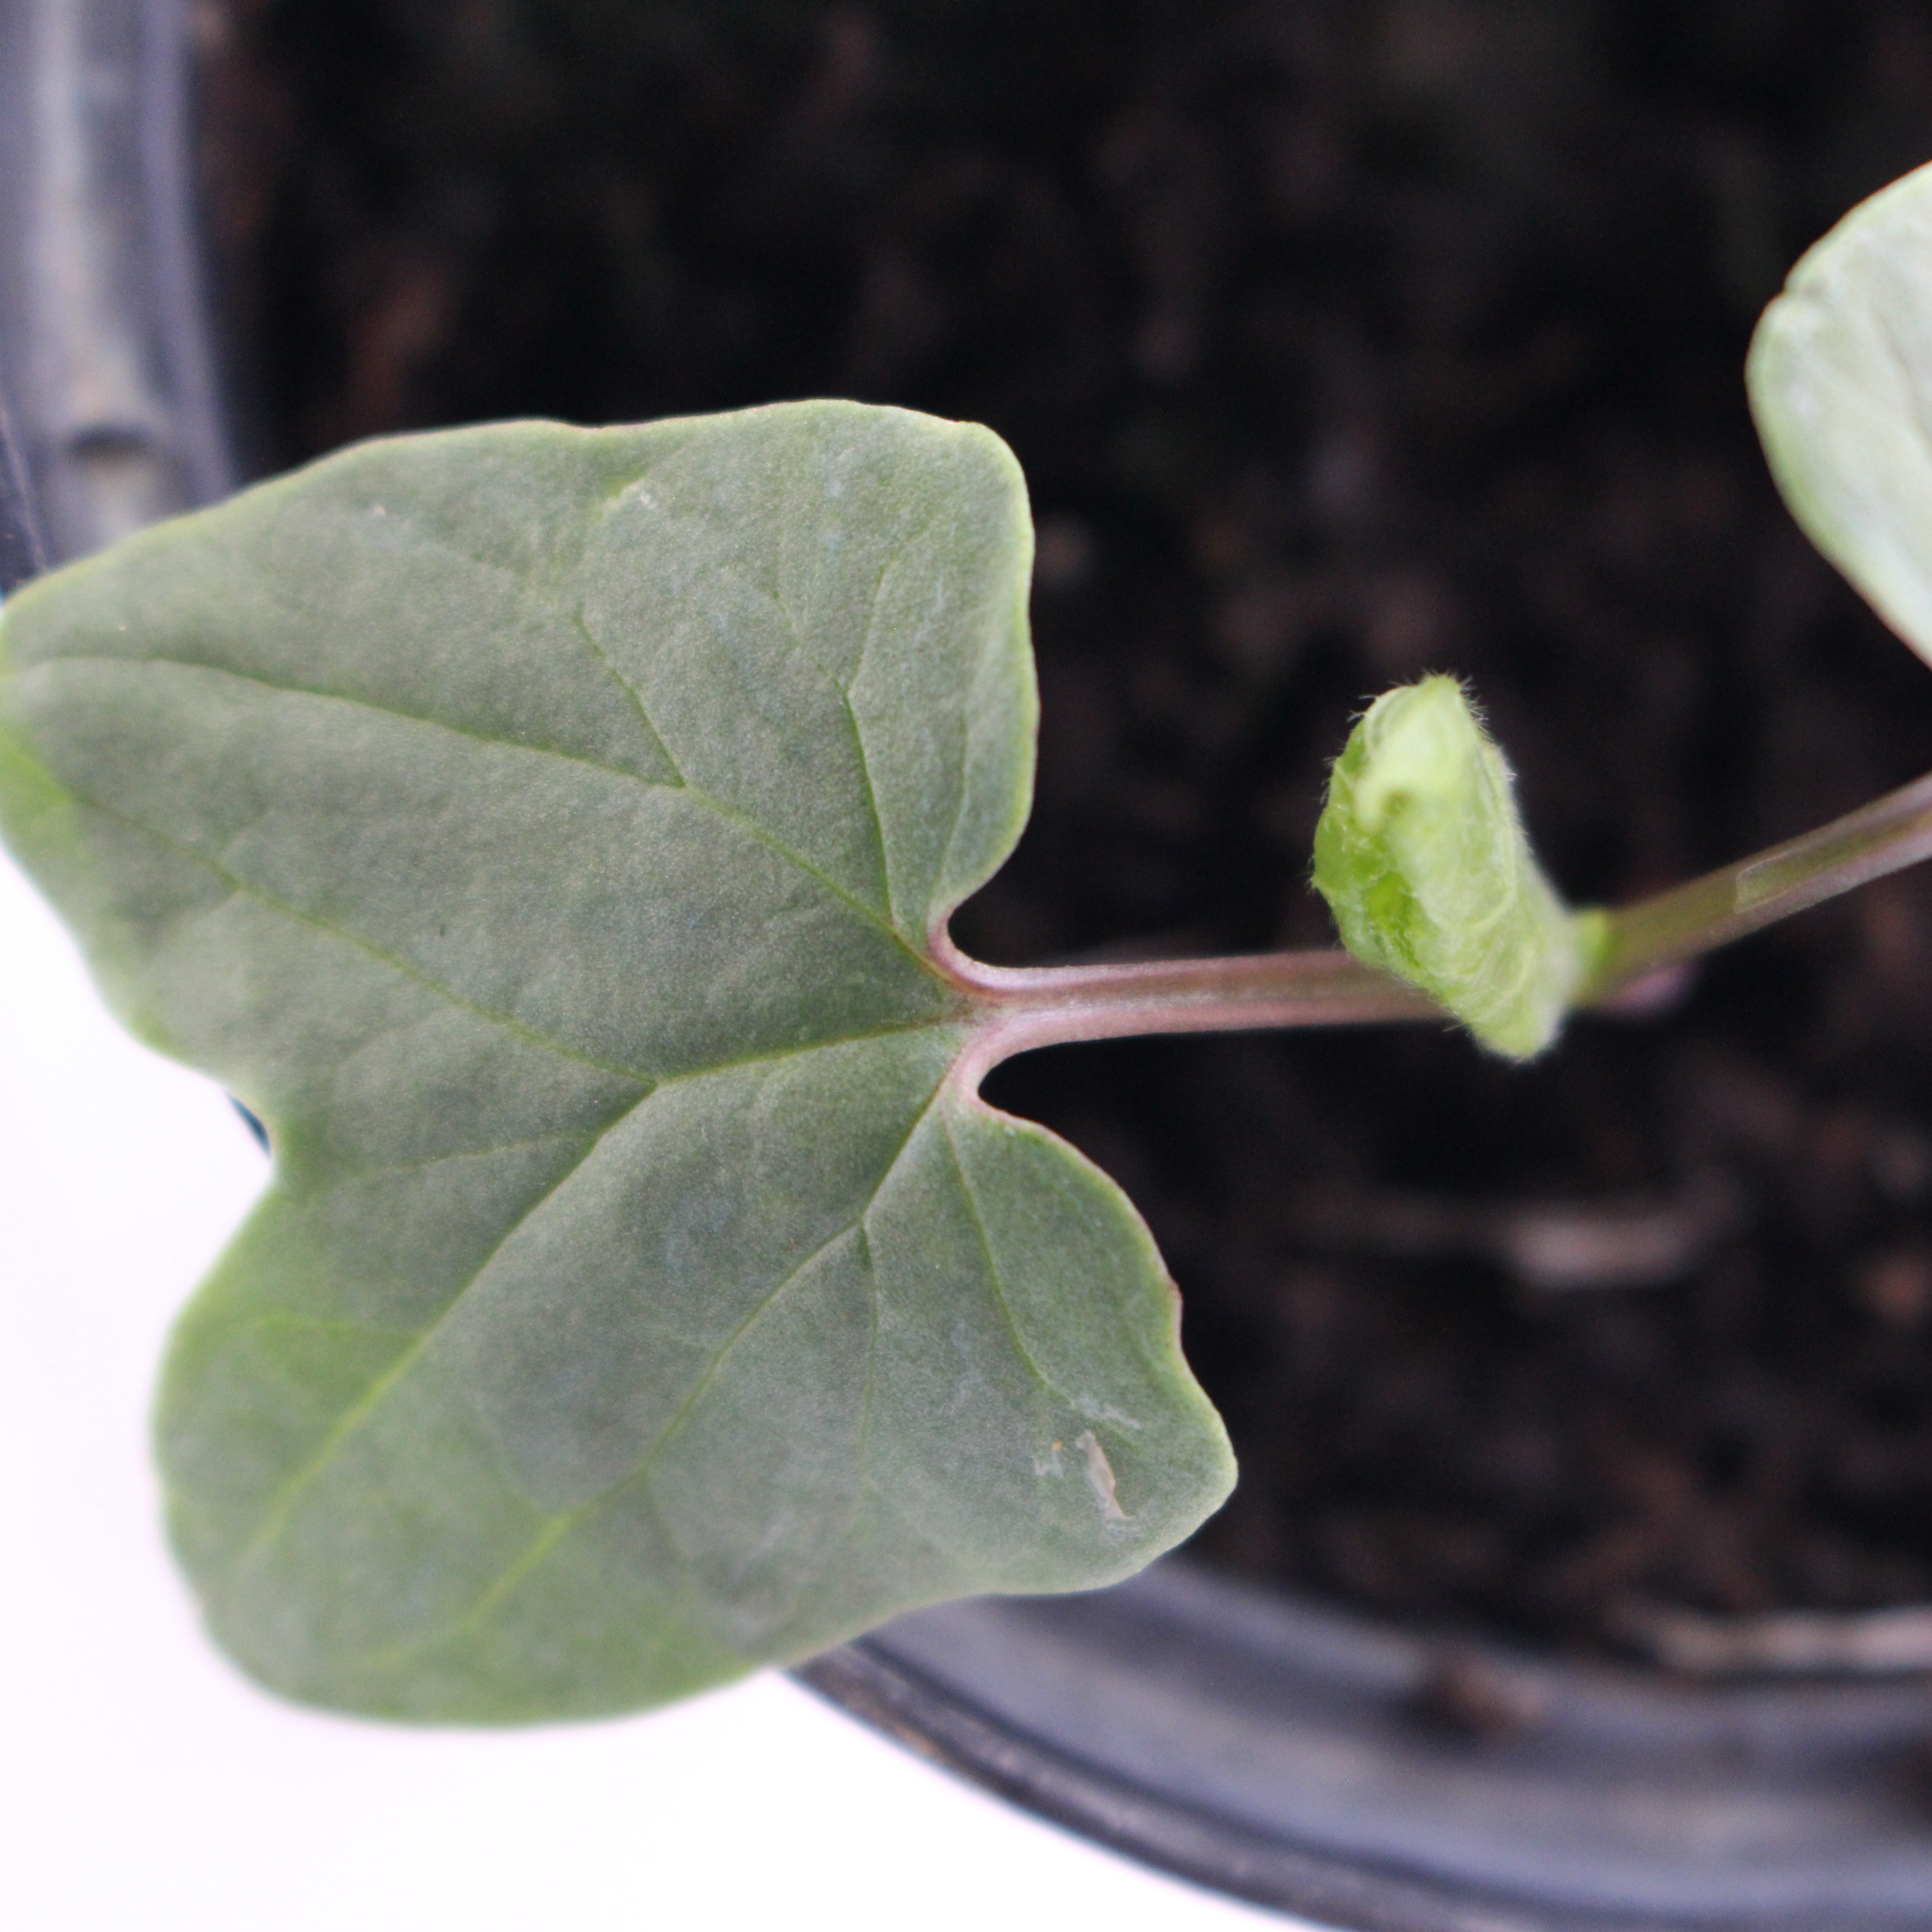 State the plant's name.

Convolvulus arvensis
